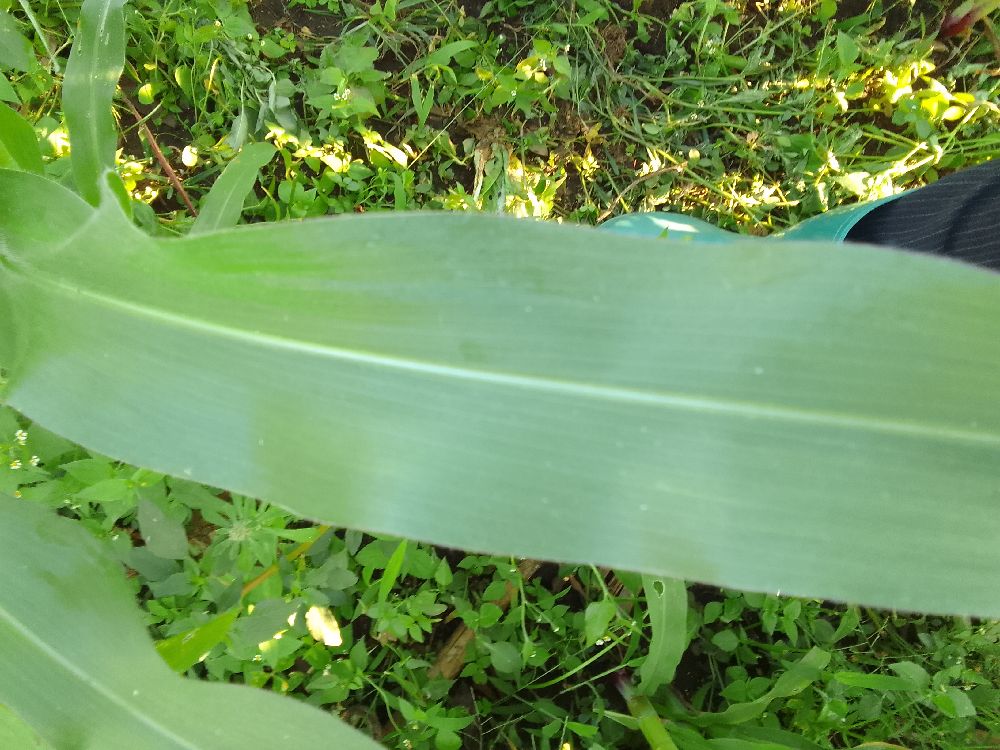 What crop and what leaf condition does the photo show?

maize, healthy
